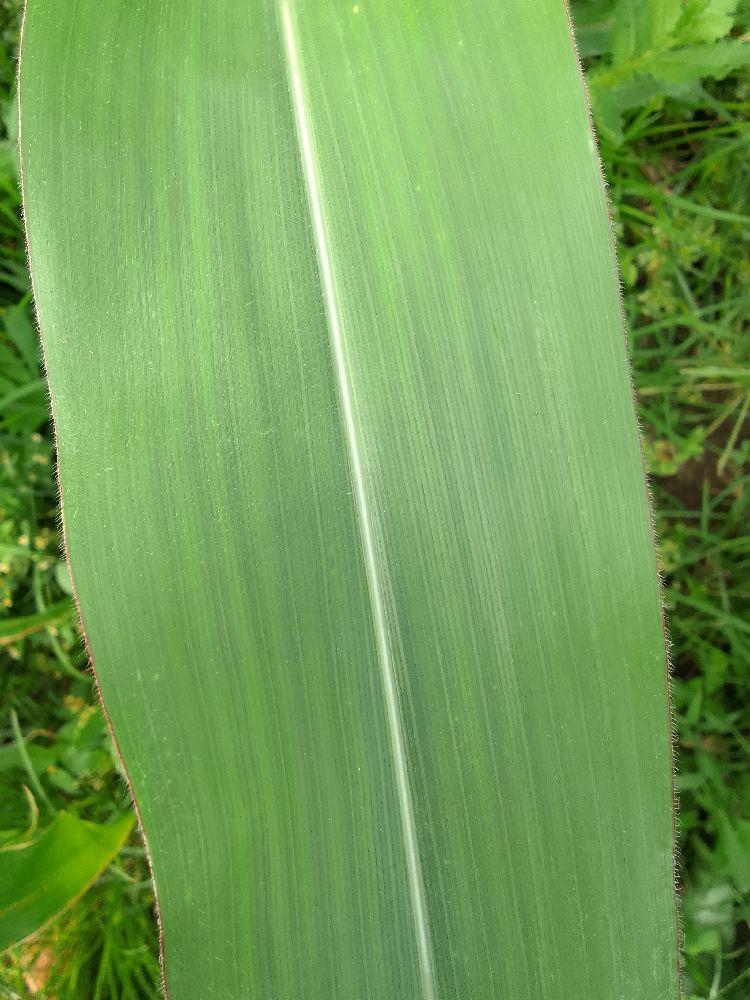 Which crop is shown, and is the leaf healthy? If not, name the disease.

maize, healthy
